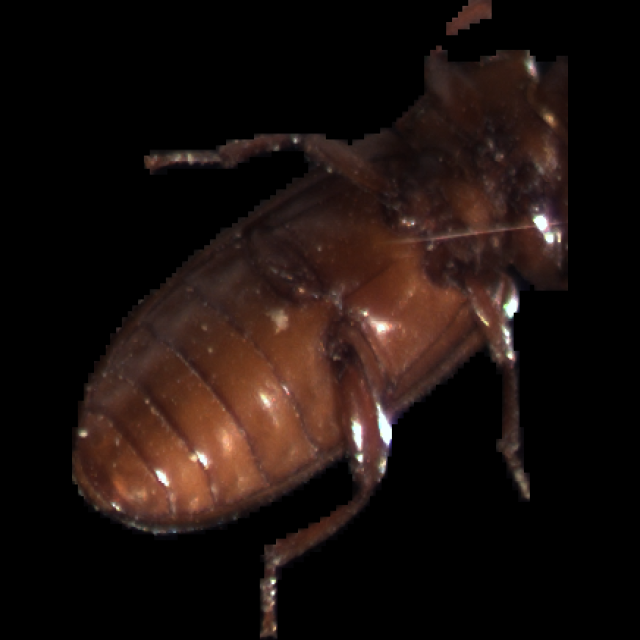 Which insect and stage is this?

mealworm beetle
